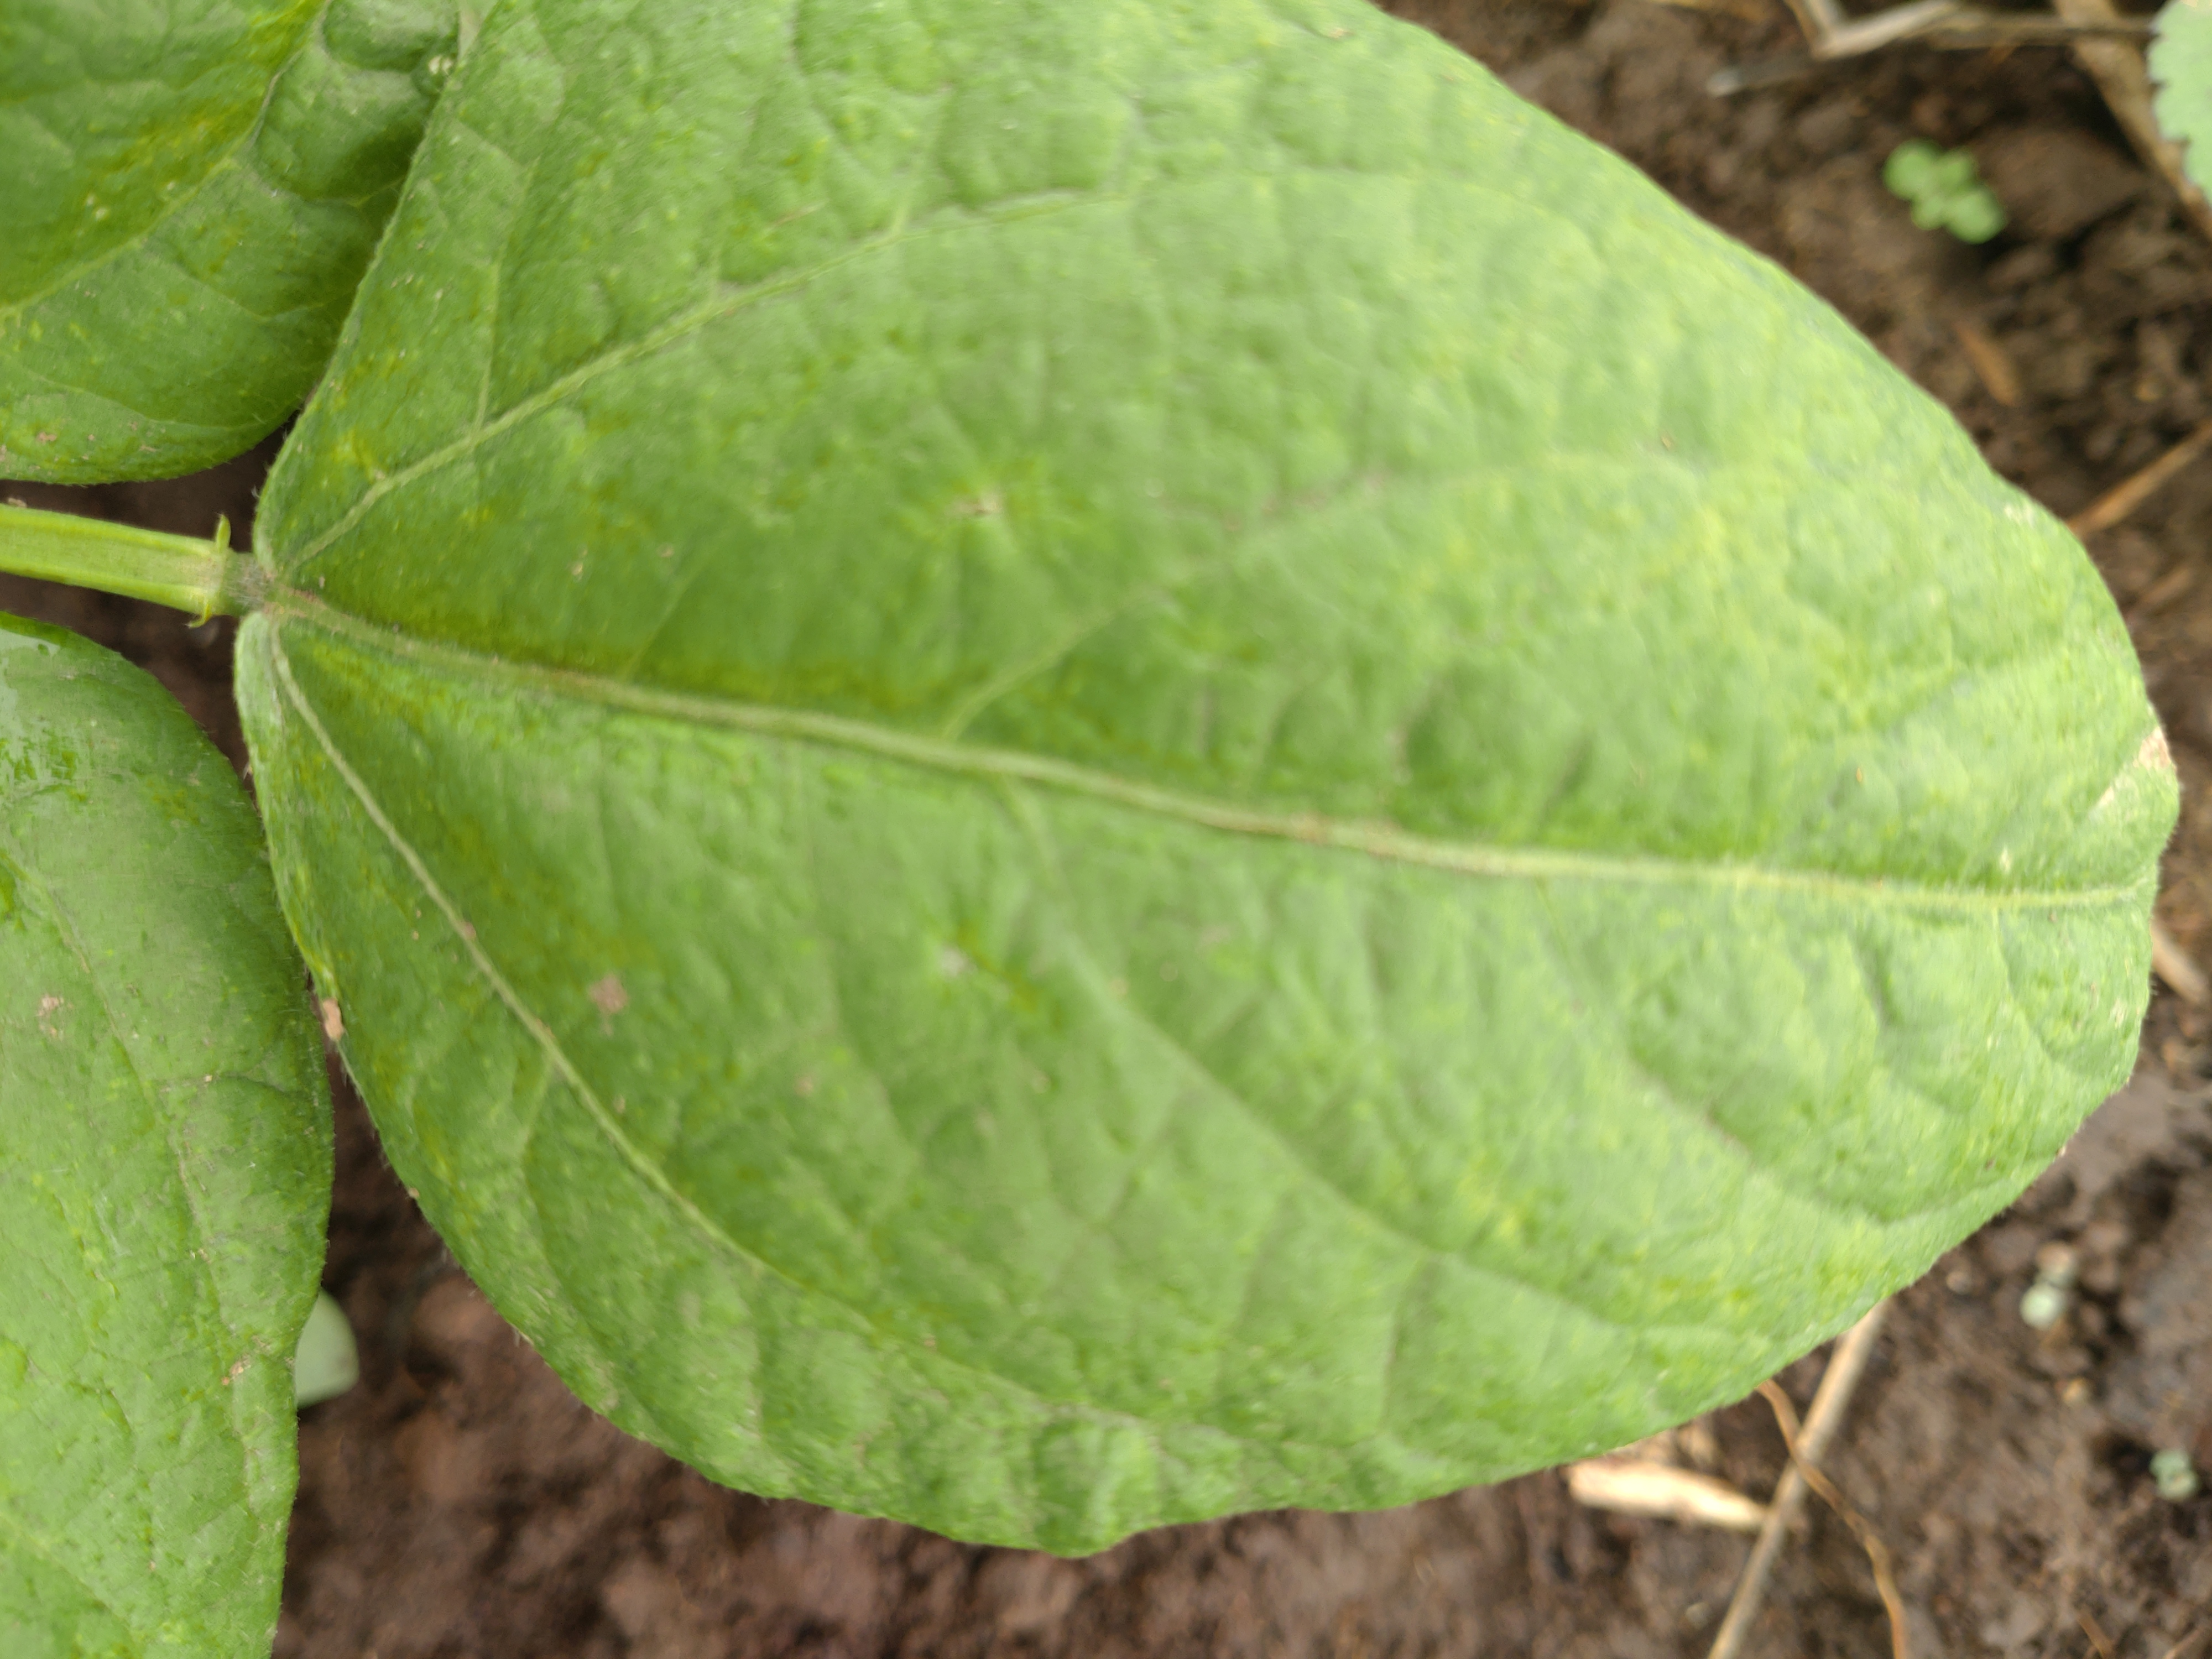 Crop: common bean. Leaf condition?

healthy
